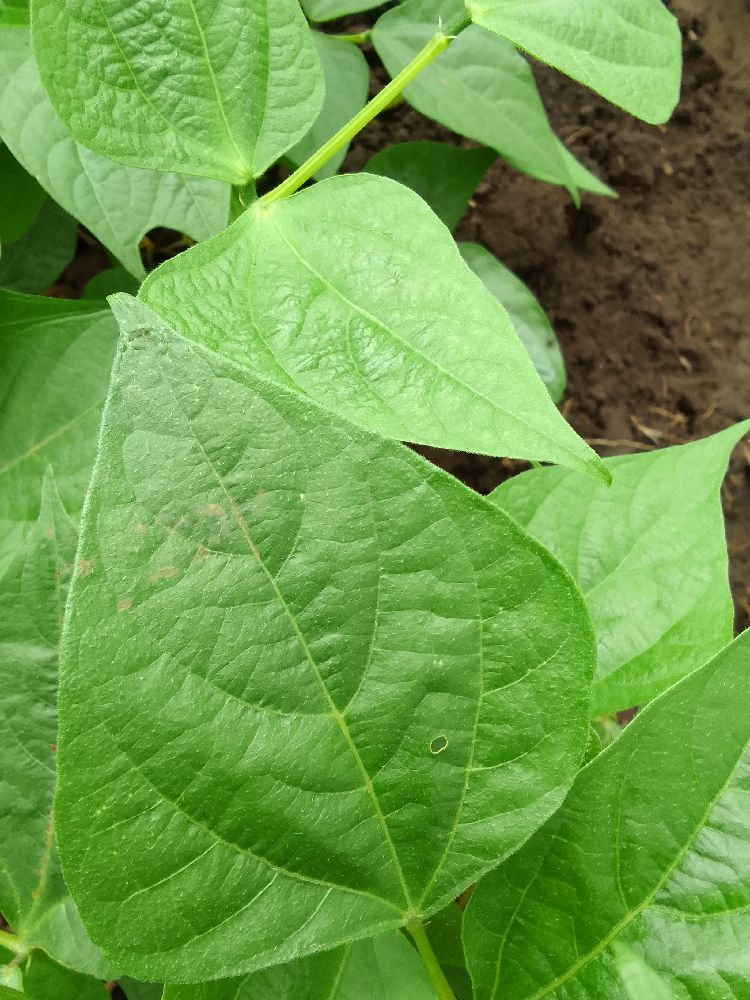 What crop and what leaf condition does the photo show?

common bean, healthy
